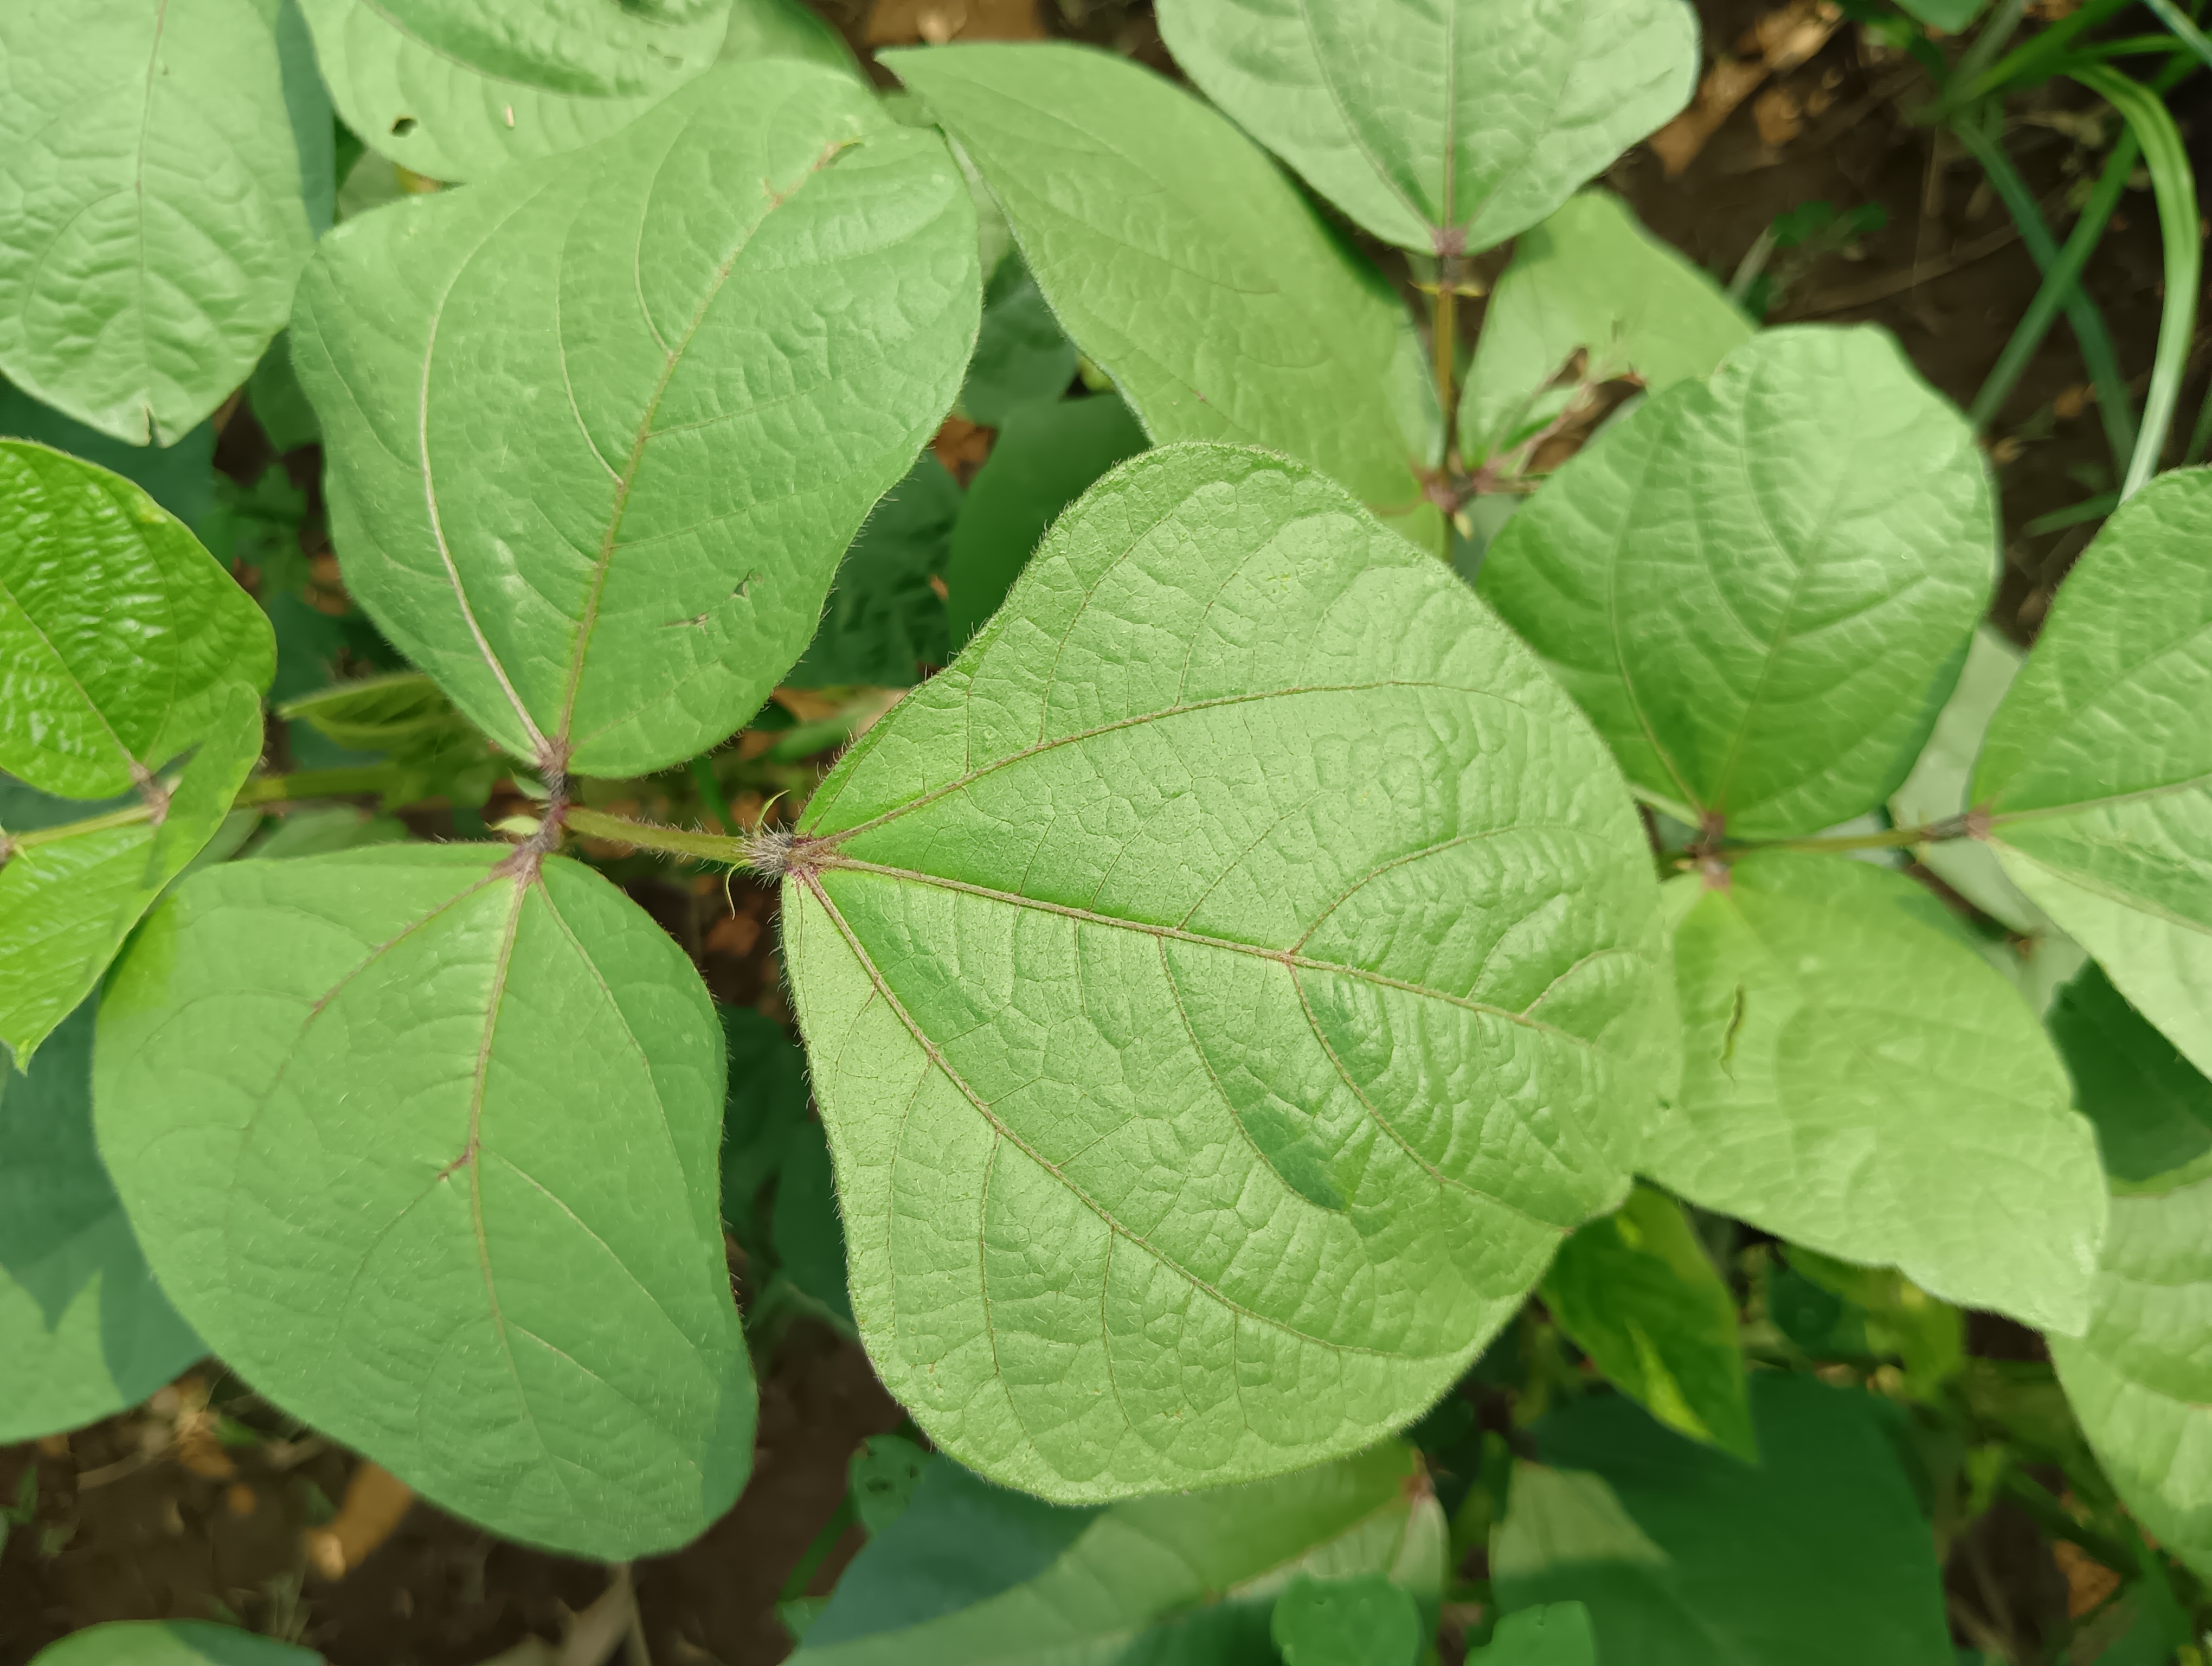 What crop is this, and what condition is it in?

mungbean, healthy
